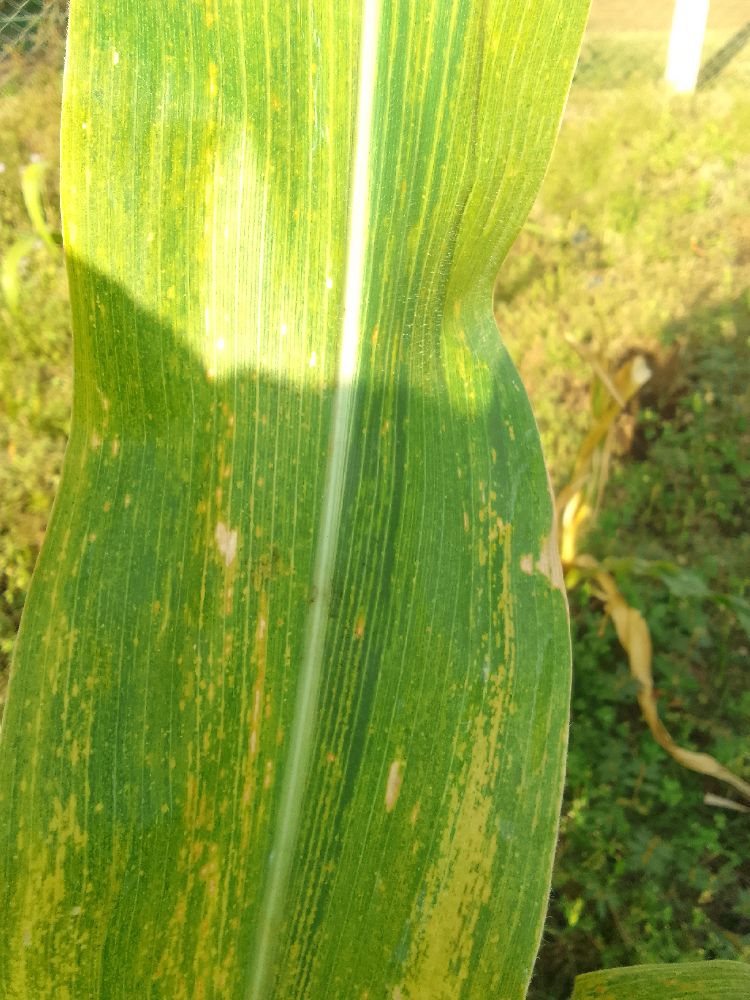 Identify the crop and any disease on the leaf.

maize, maize lethal necrosis
